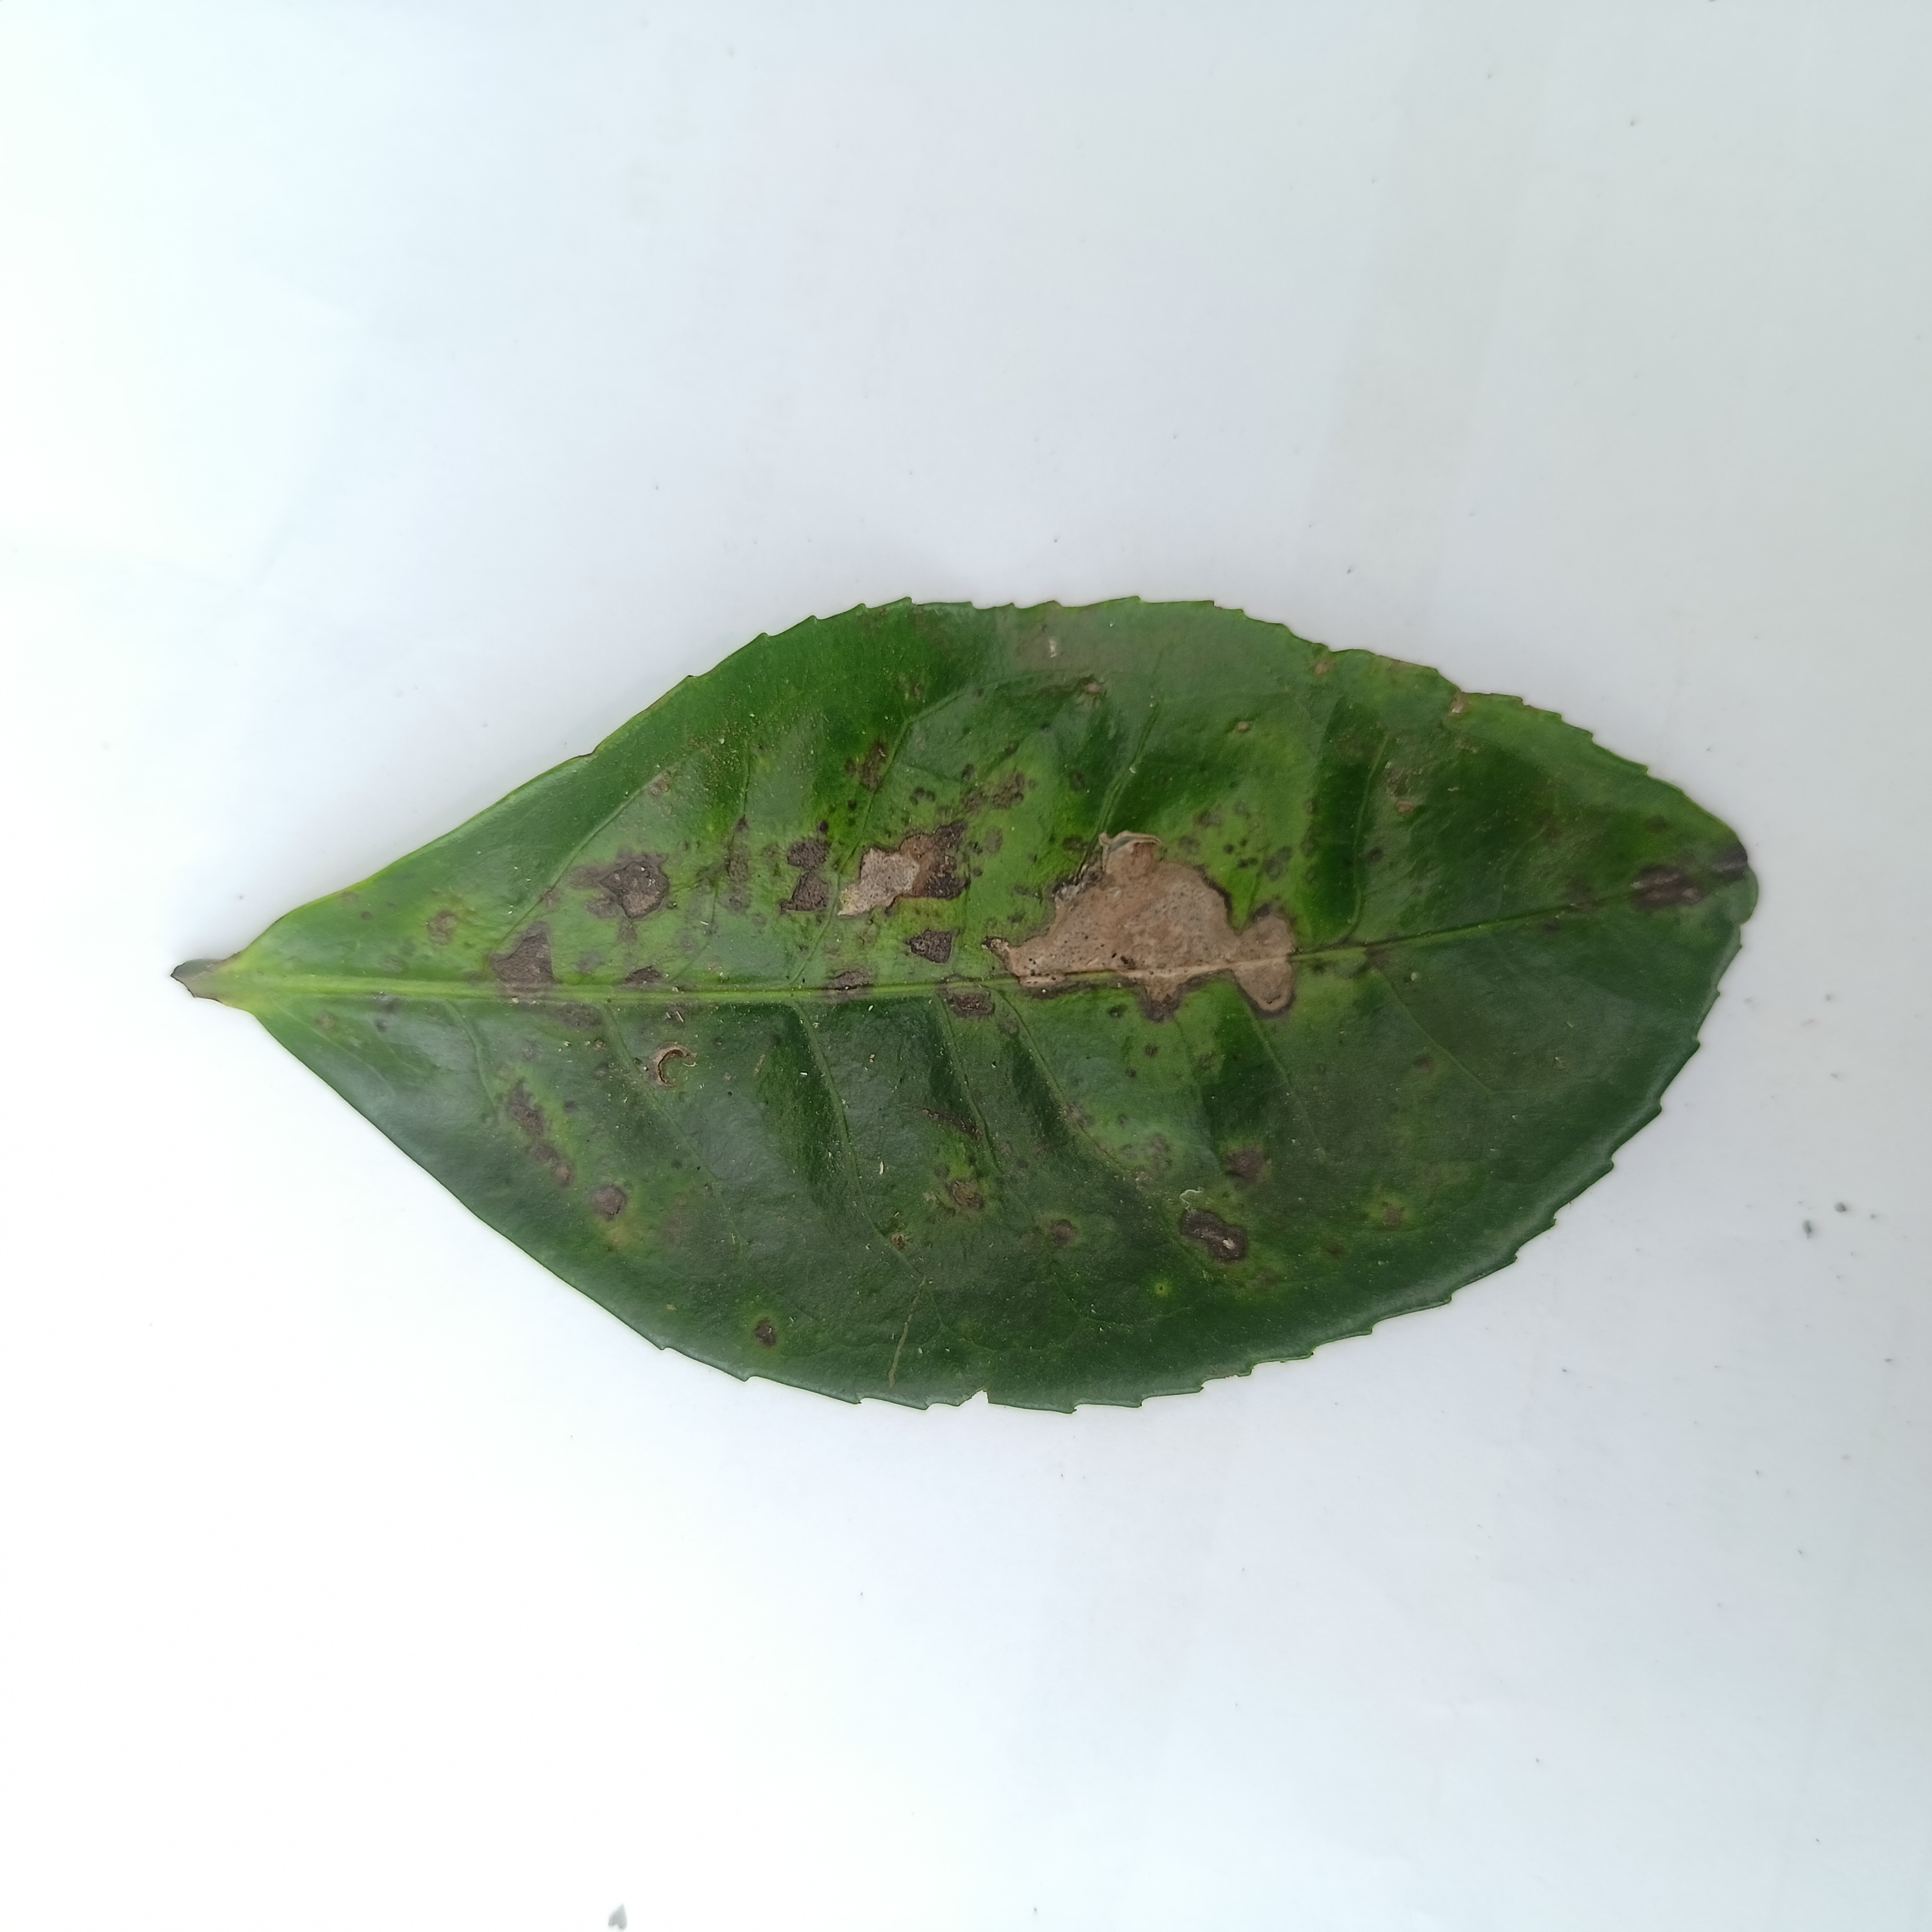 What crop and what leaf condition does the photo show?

tea, brown blight
